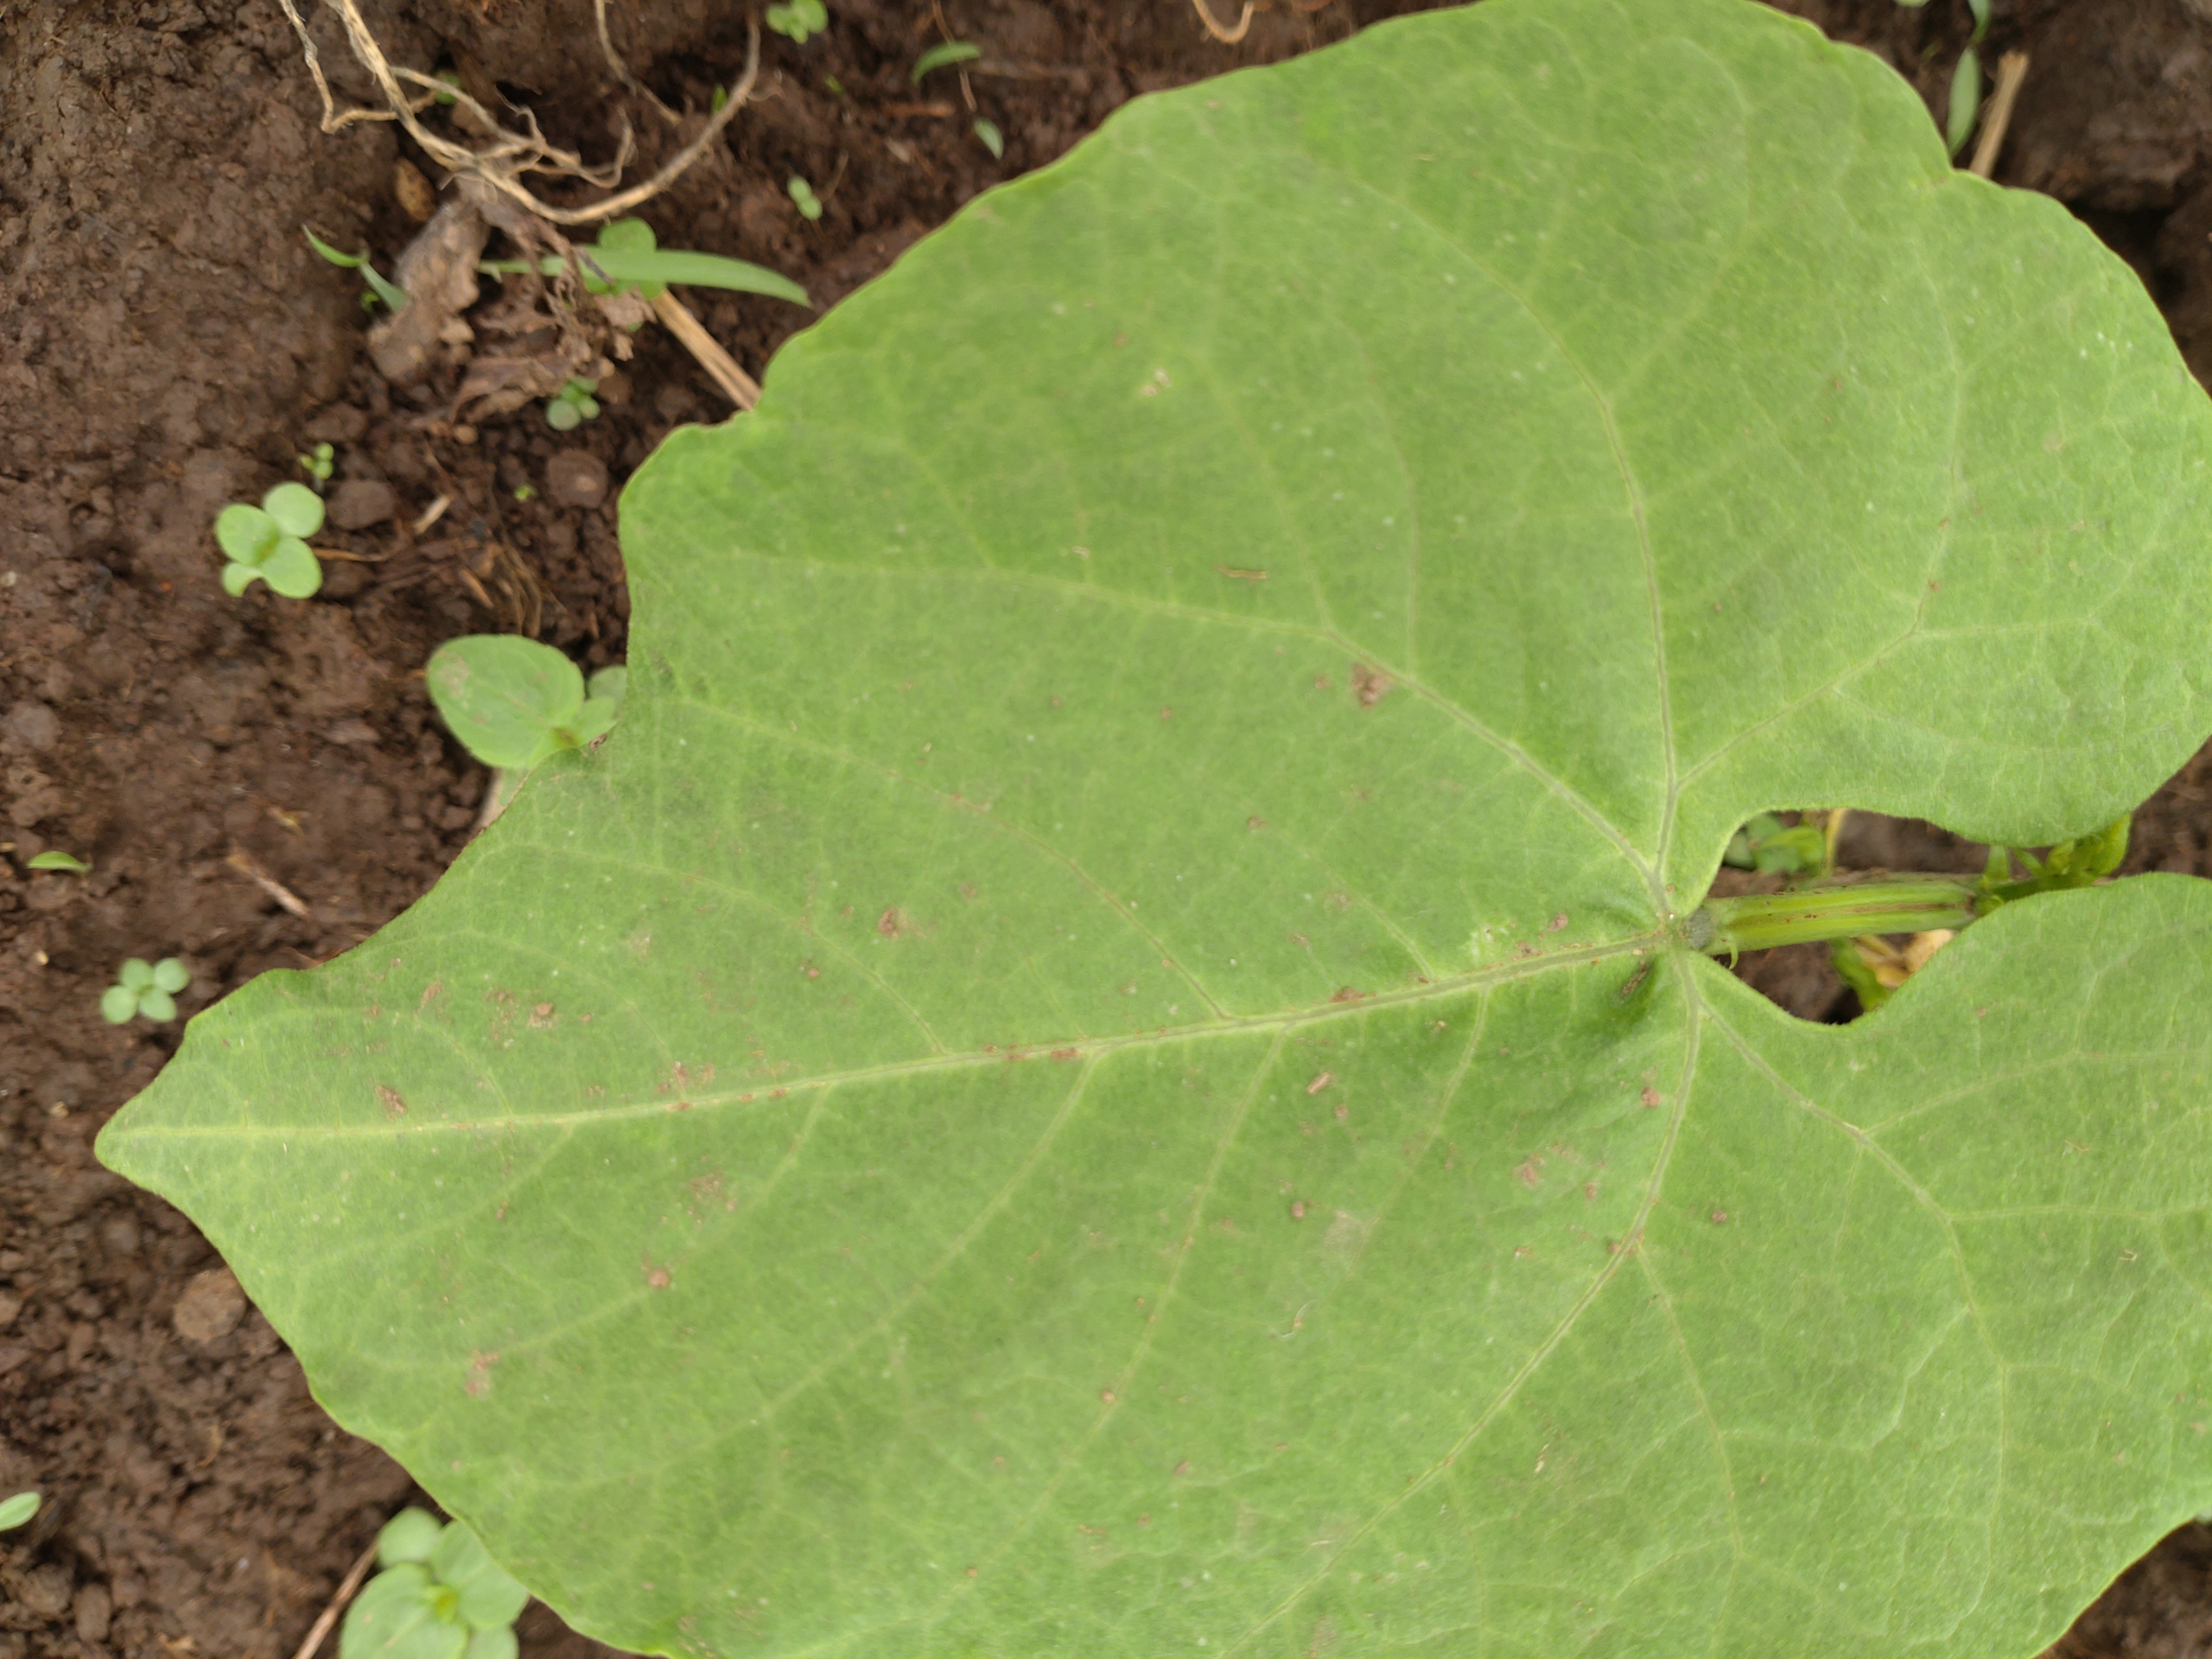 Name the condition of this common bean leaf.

healthy
